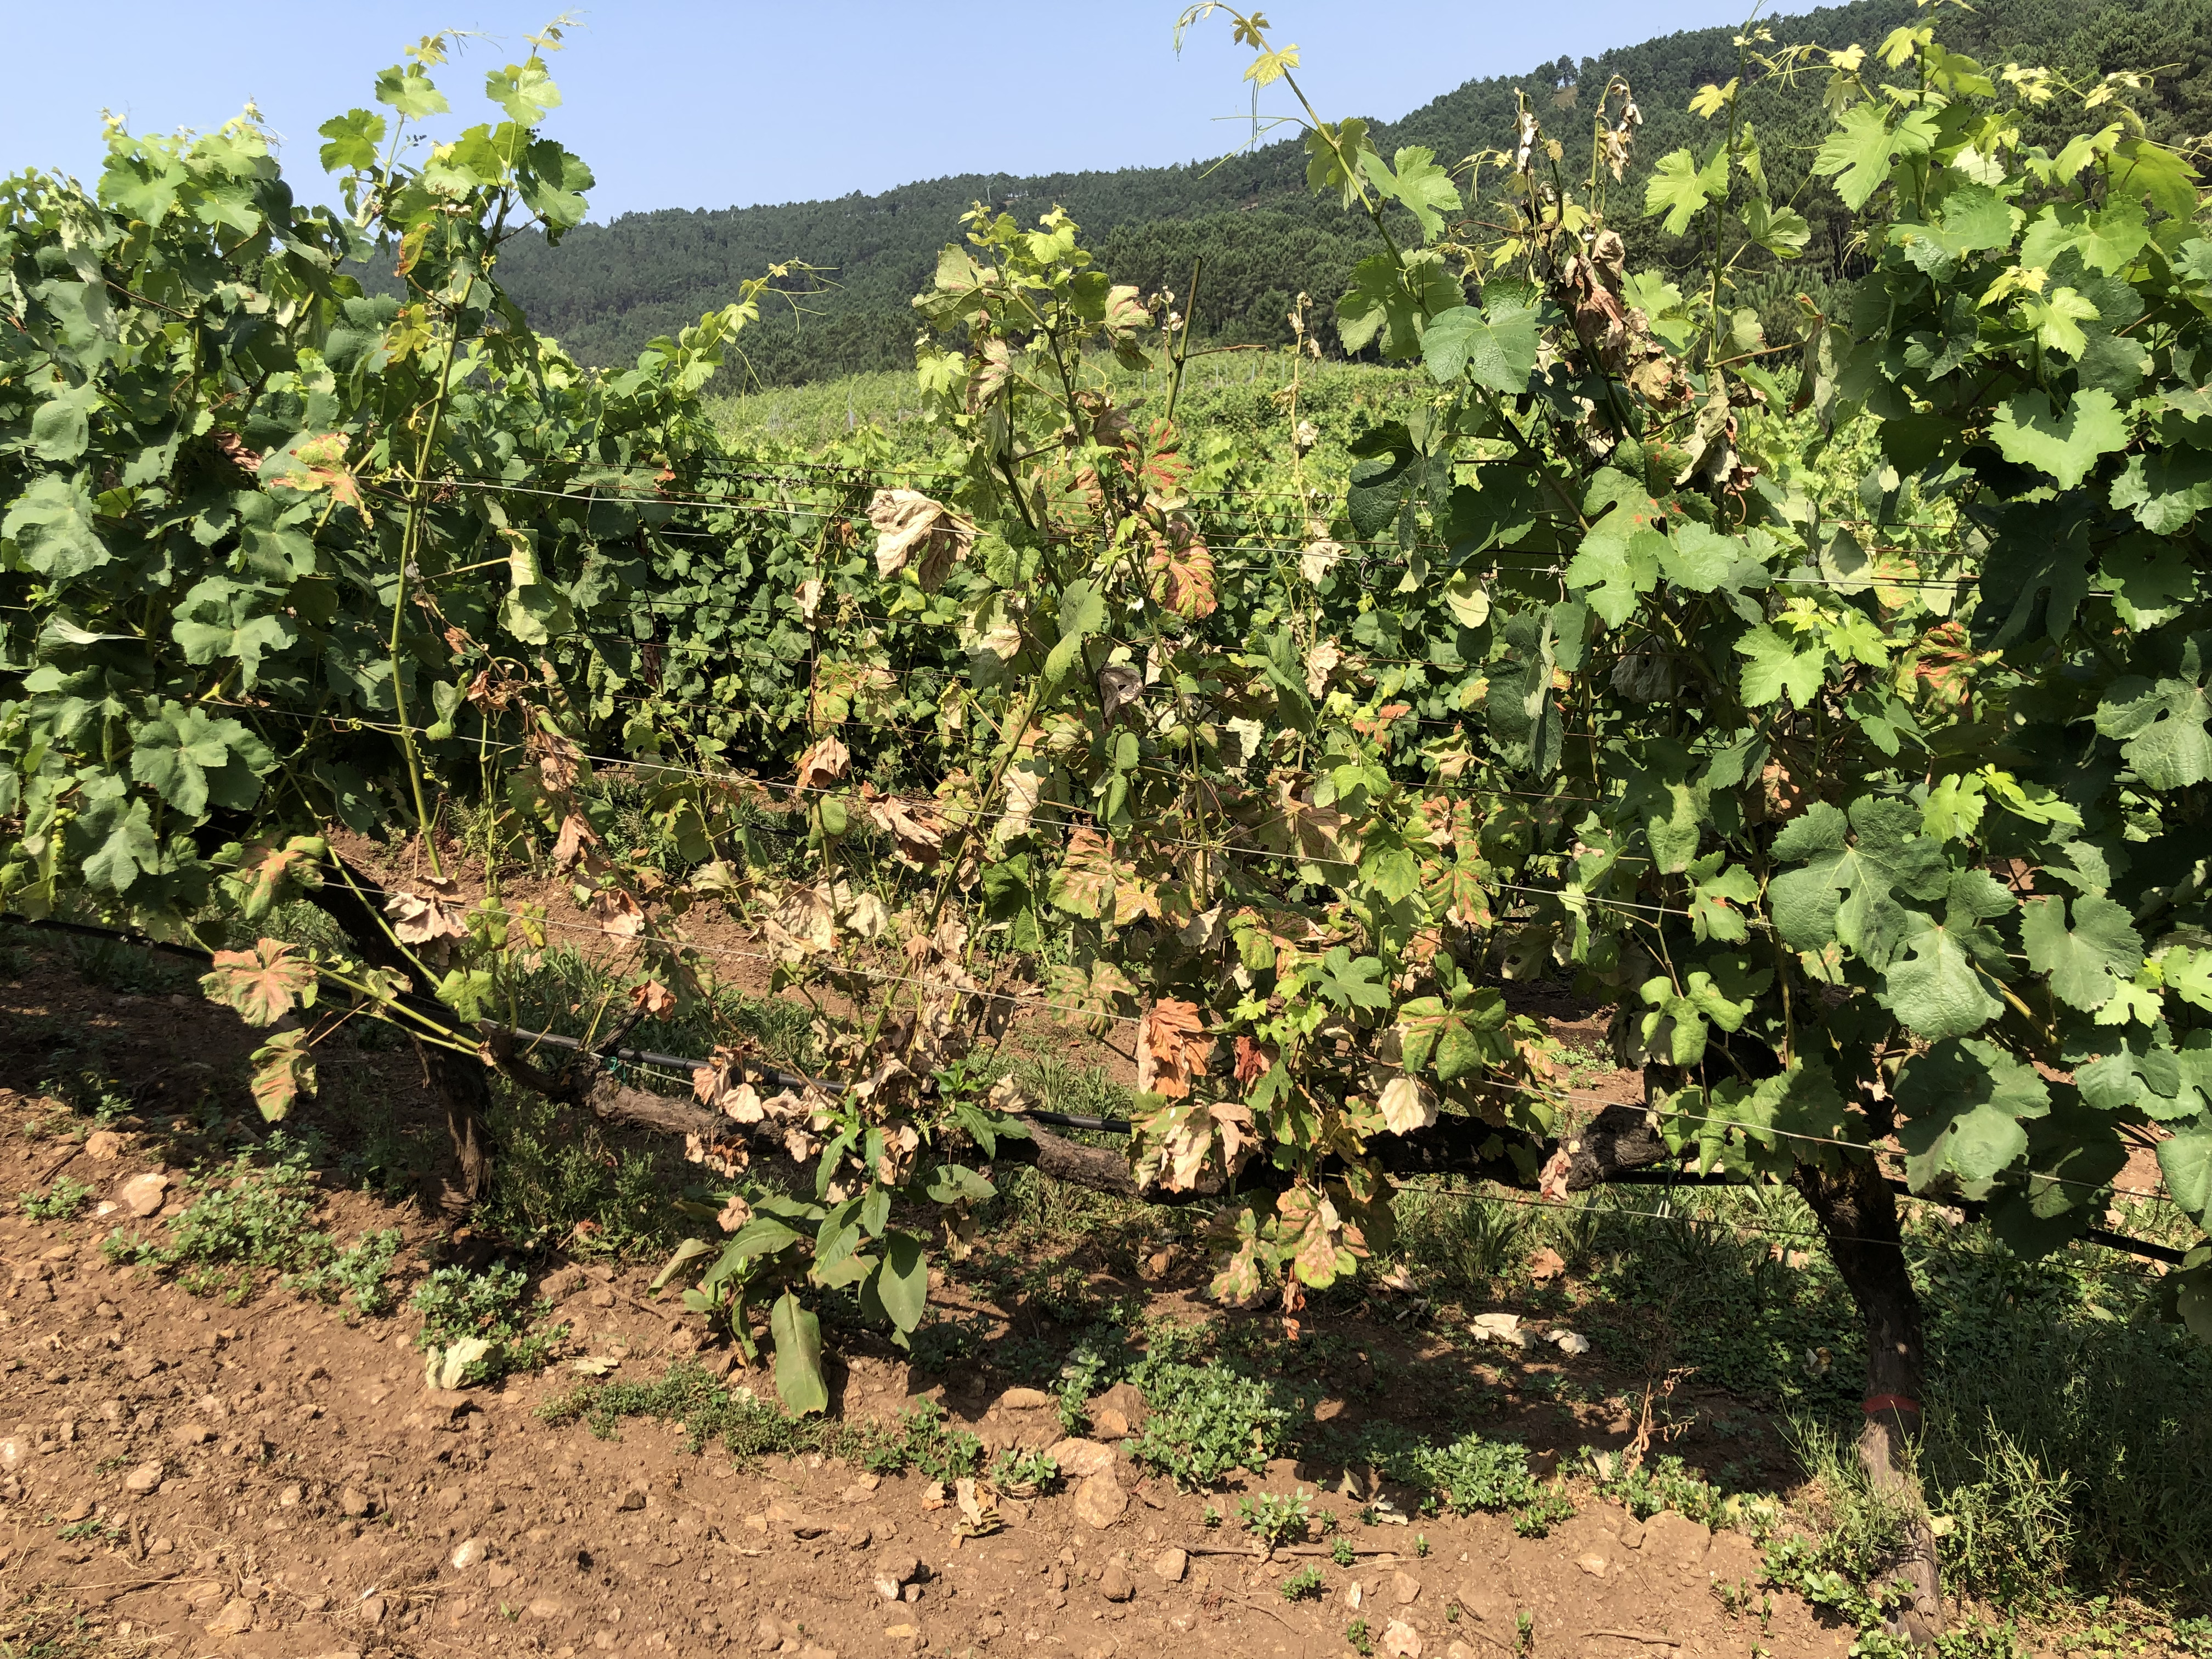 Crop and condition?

grapevine, affected by esca disease
